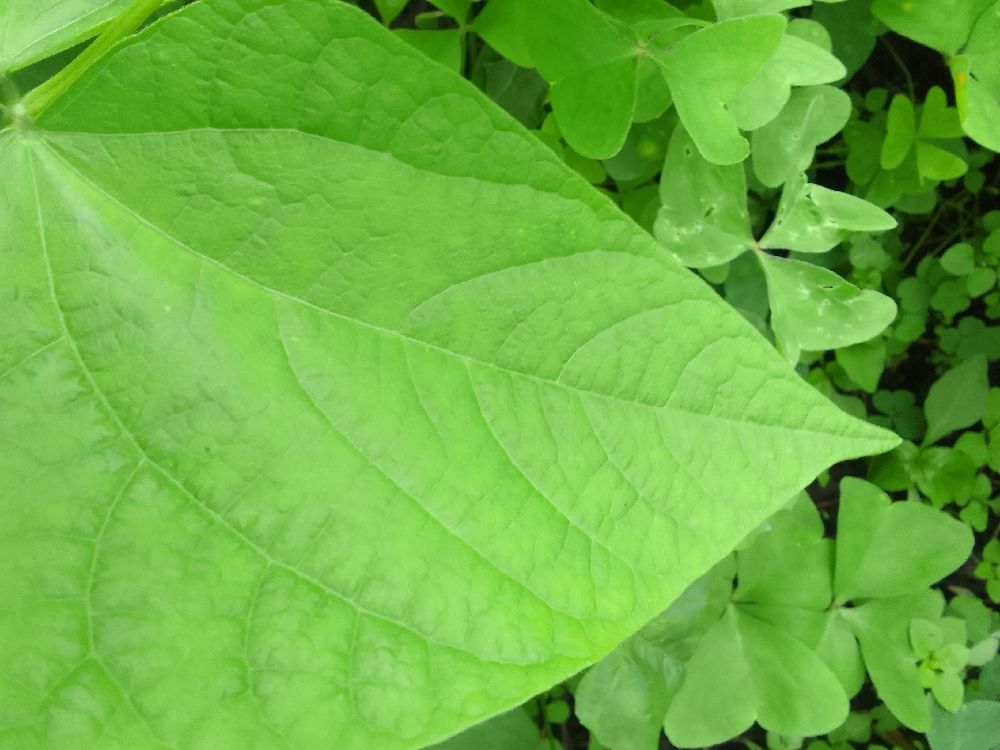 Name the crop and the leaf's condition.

common bean, healthy
